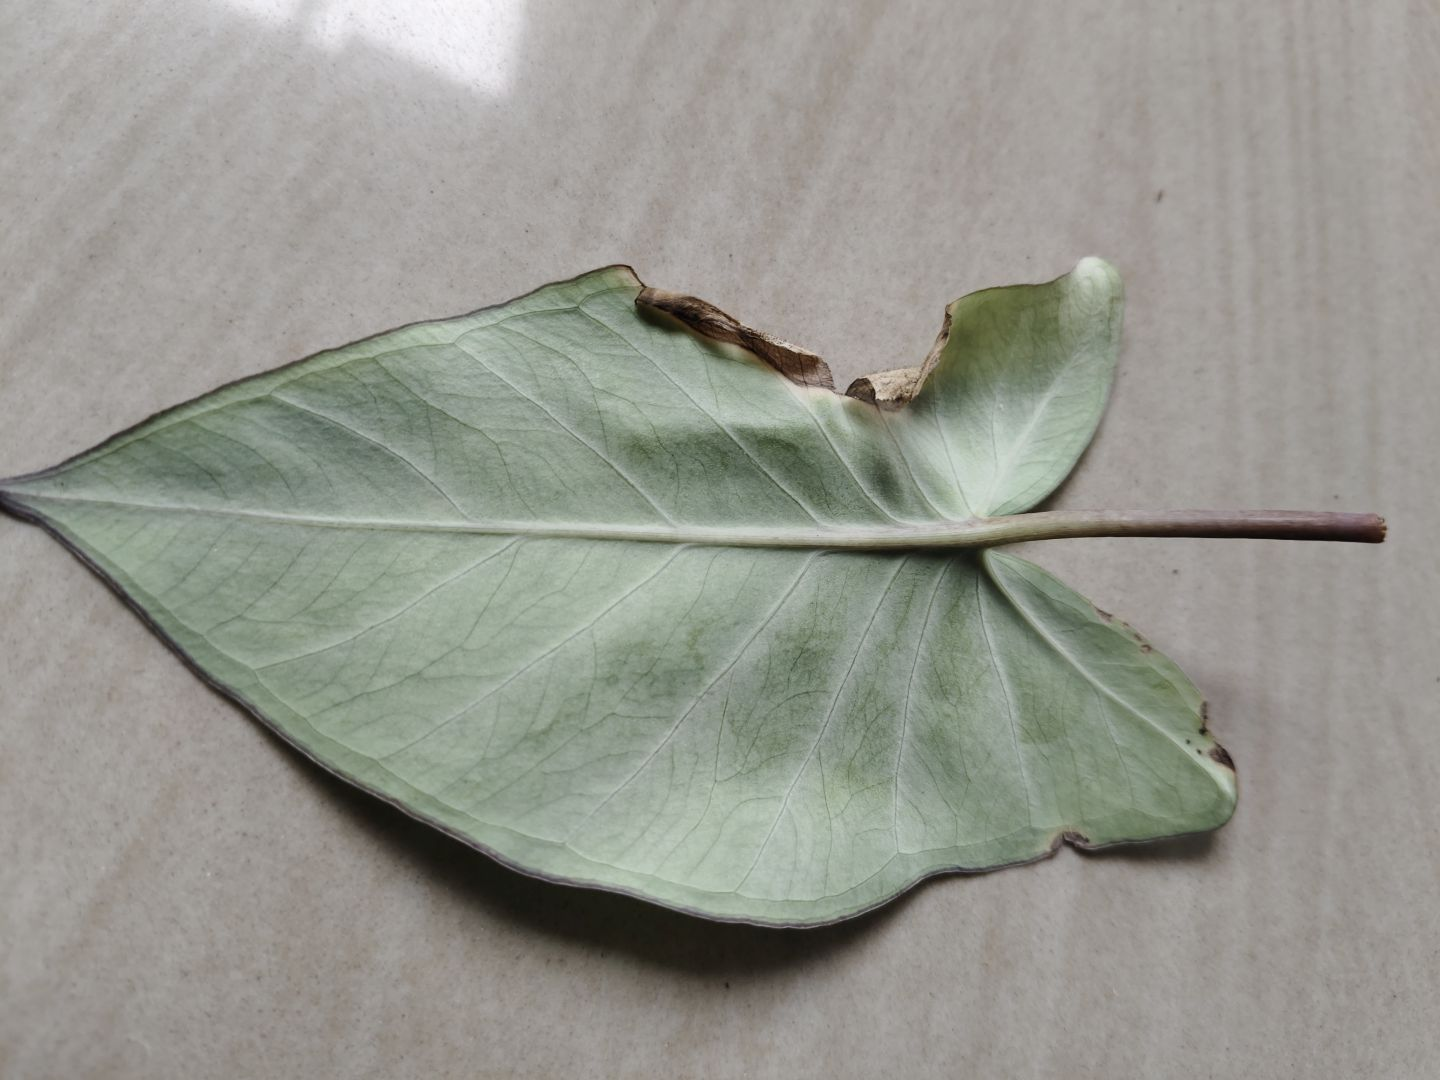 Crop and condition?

taro, leaf blight
